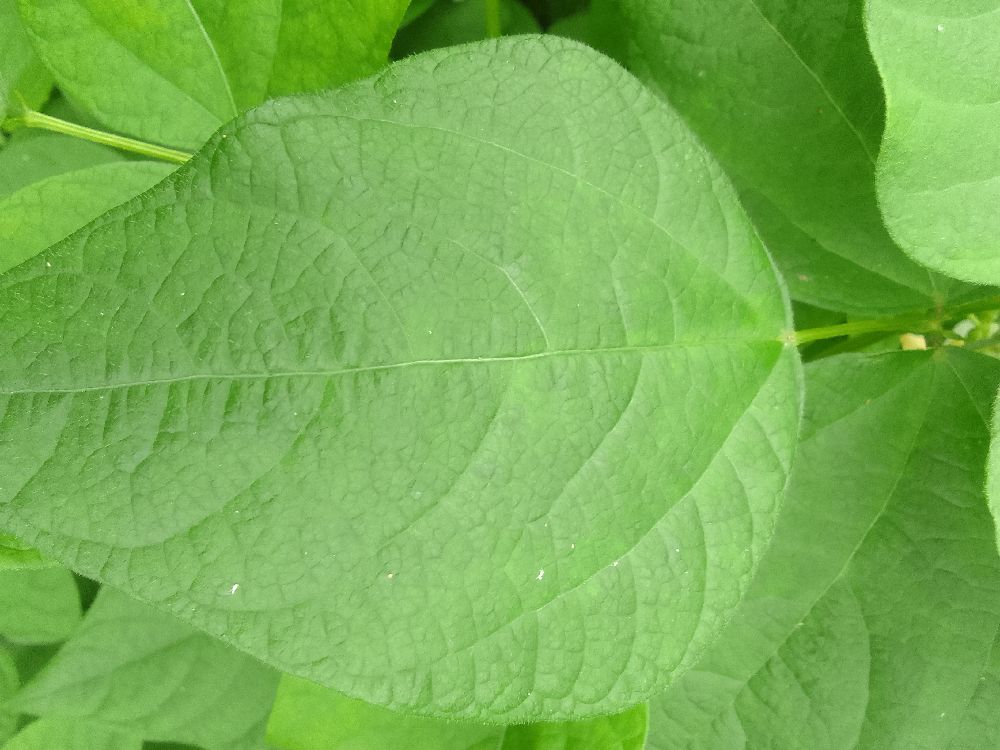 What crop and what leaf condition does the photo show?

common bean, healthy
